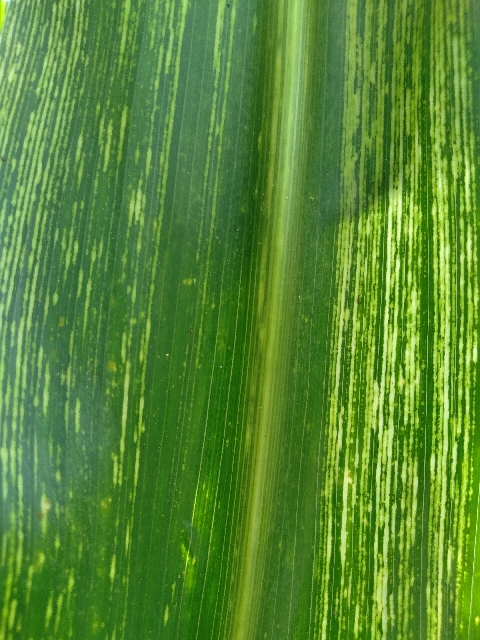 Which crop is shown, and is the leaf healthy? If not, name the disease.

maize, maize streak virus
